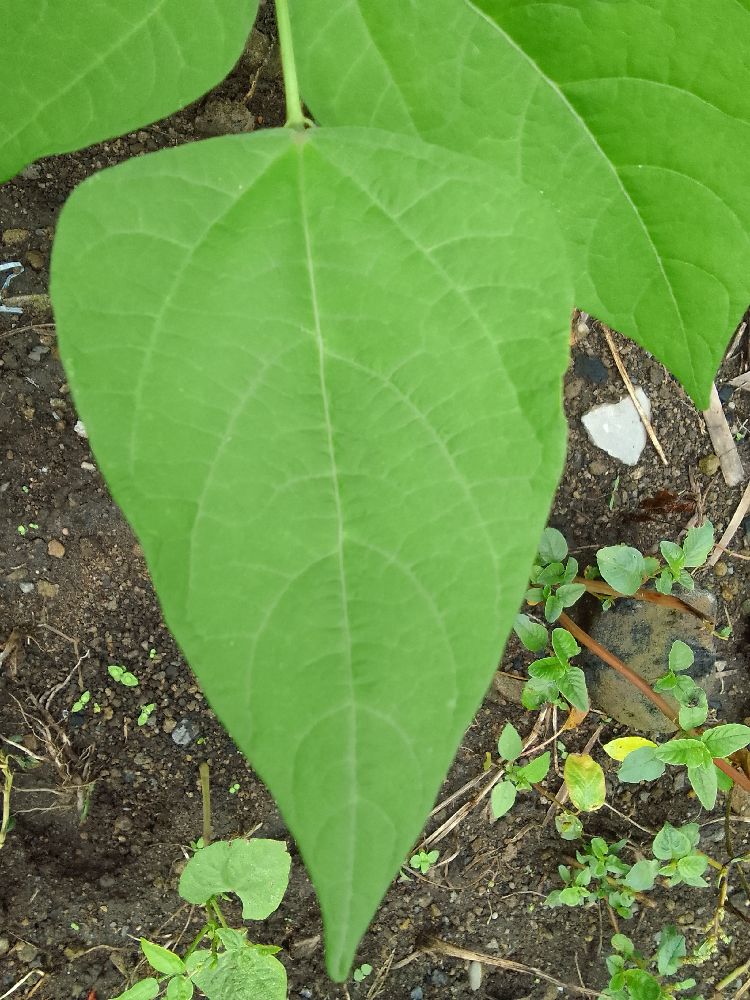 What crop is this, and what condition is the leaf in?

common bean, healthy
